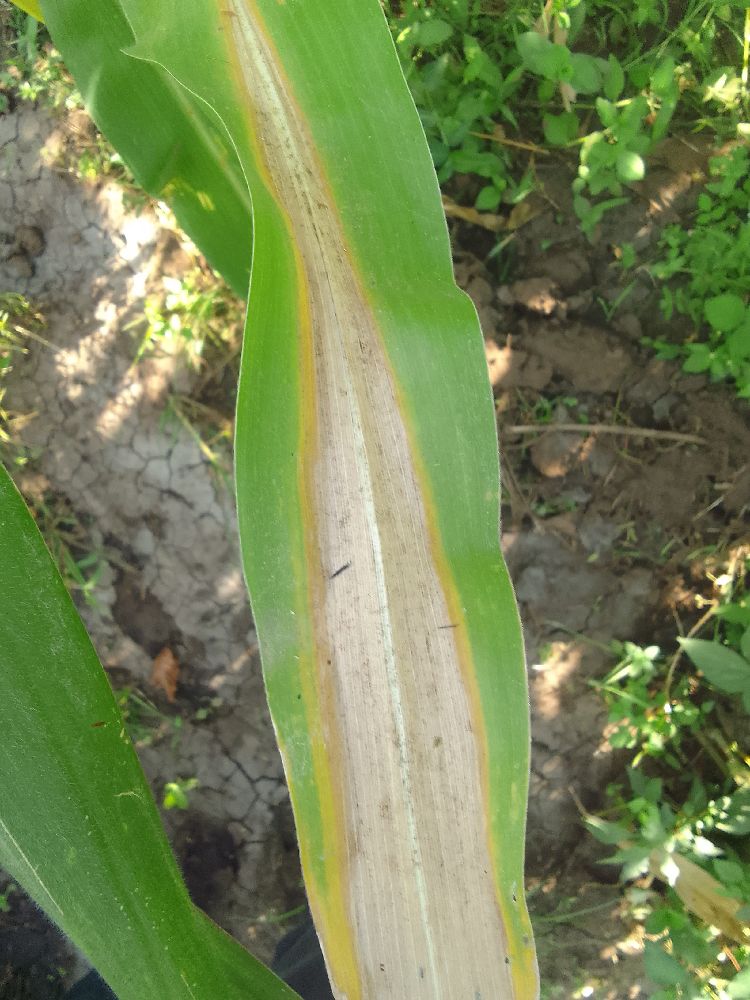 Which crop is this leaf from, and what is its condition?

maize, maize lethal necrosis
